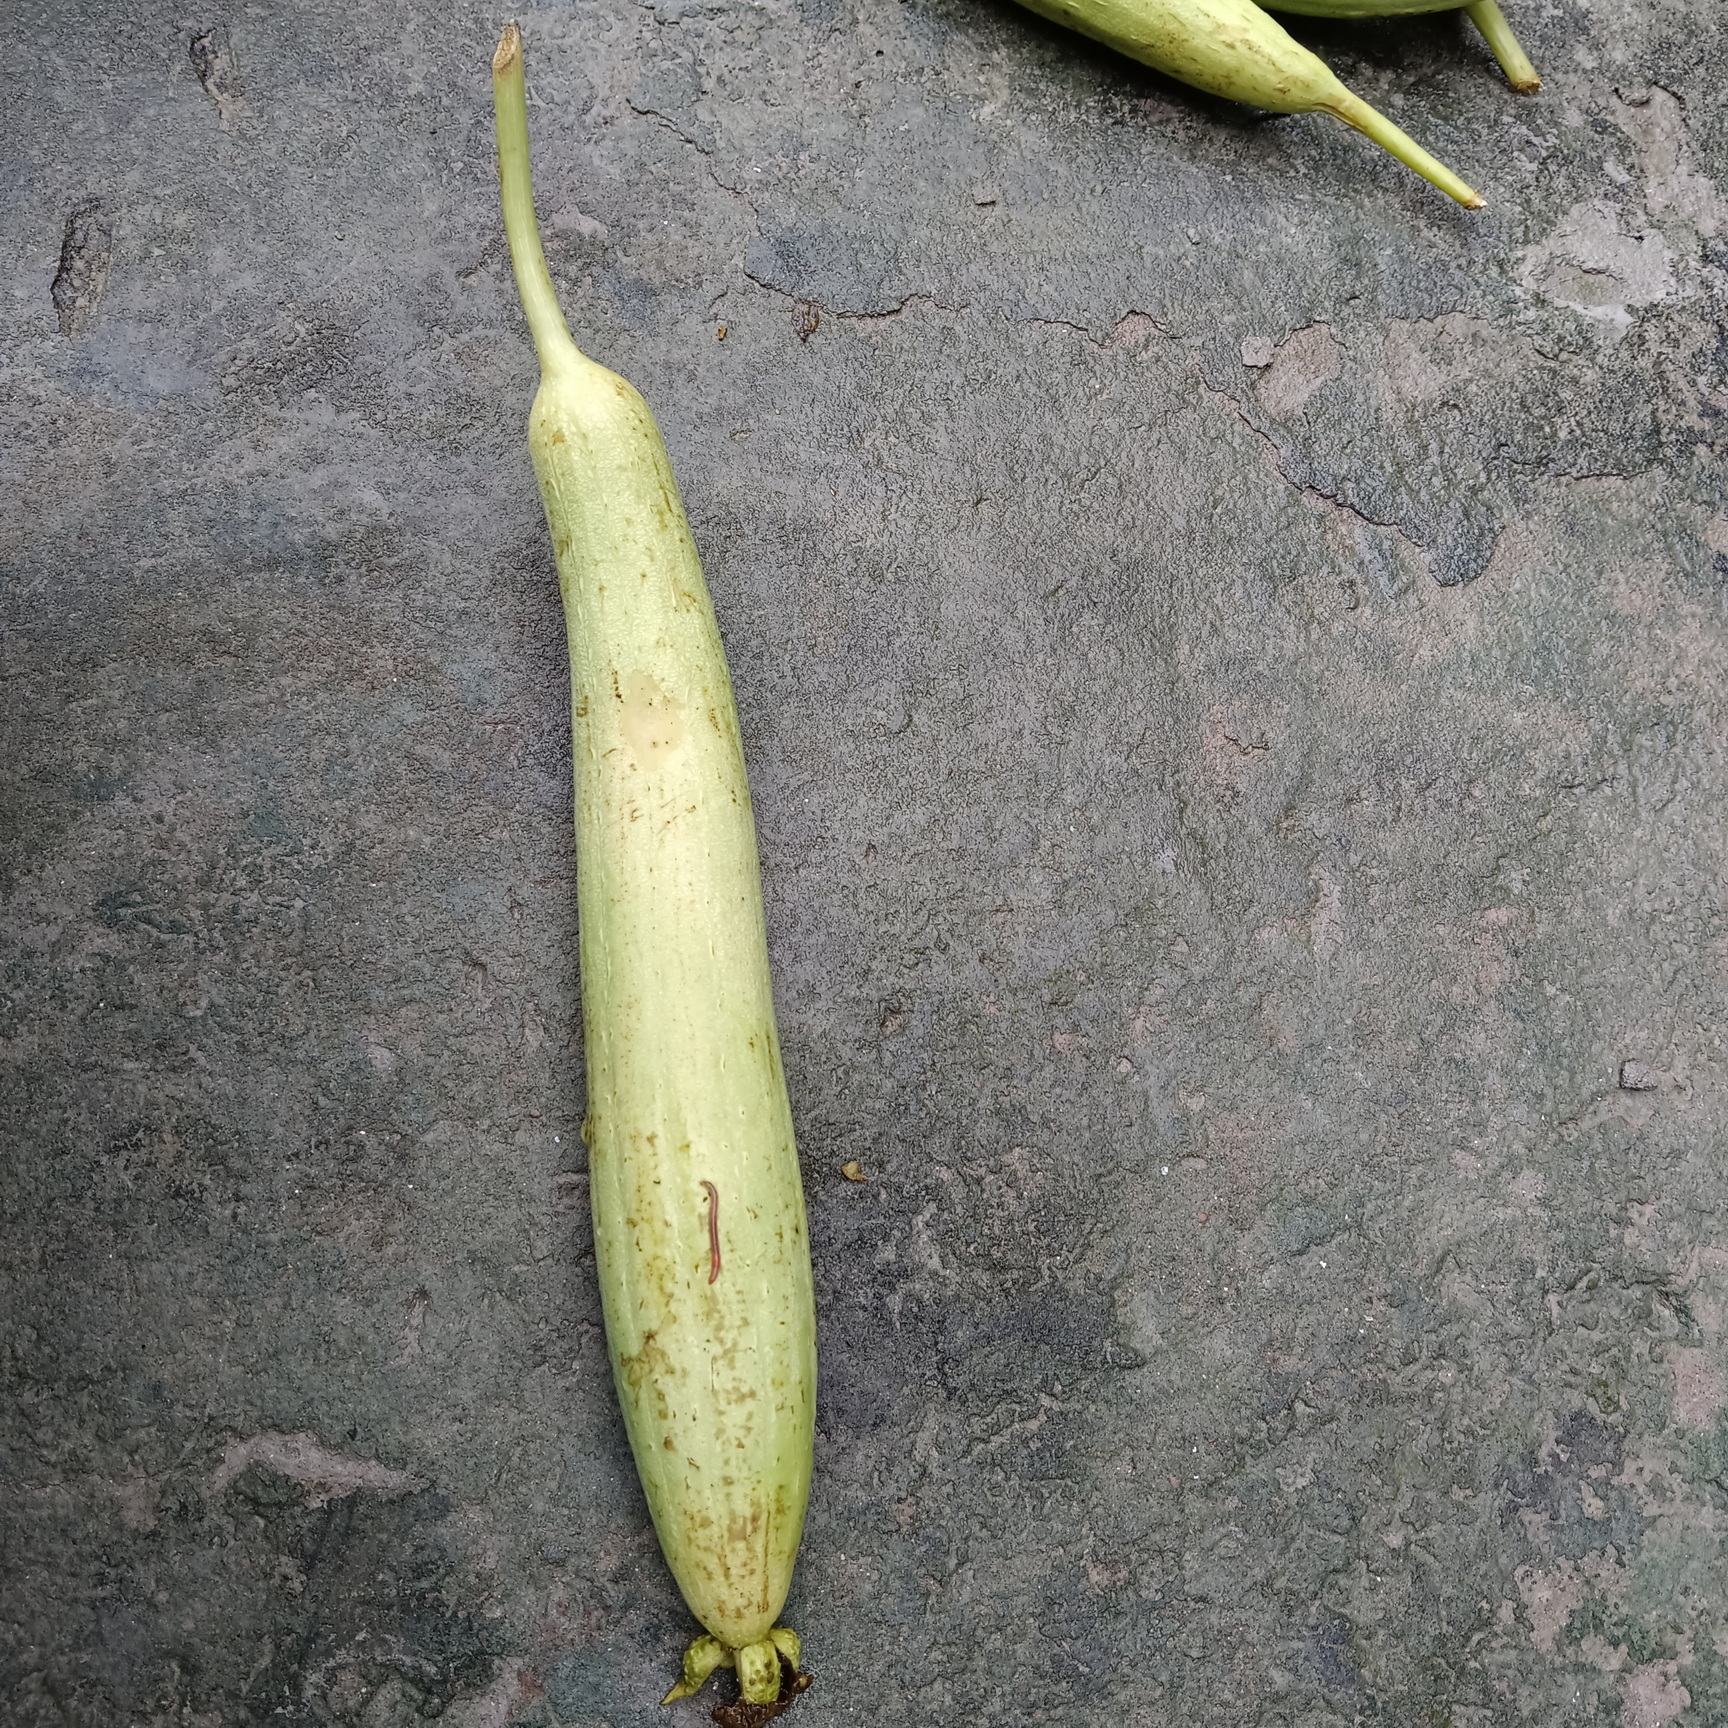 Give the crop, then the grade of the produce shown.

luffa, fresh
